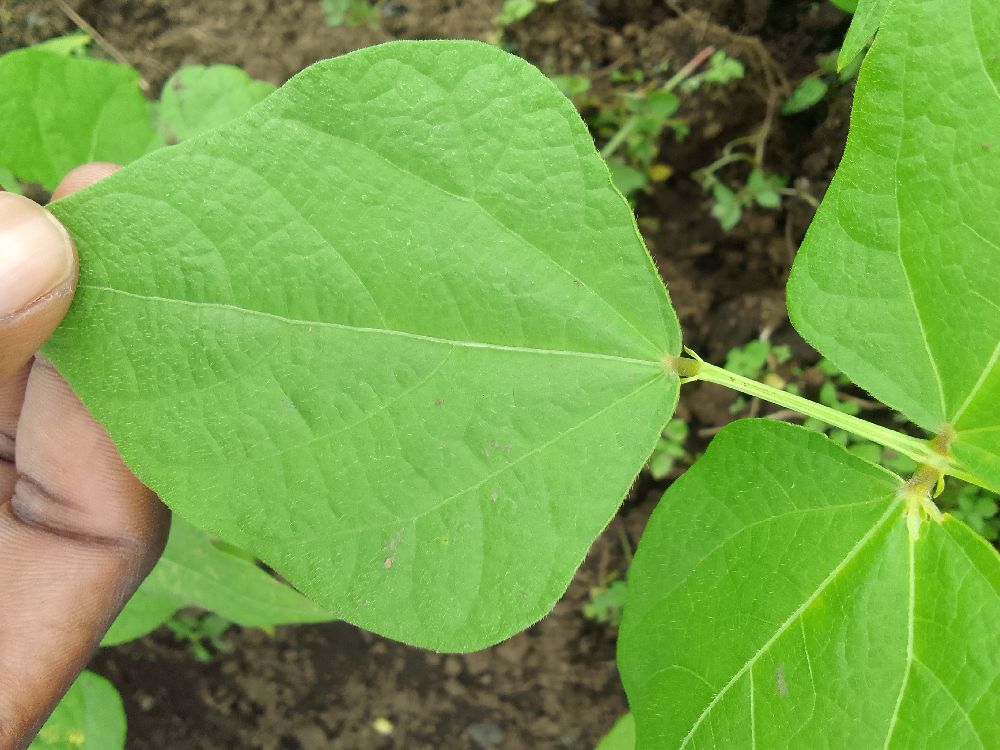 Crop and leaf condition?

common bean, healthy
